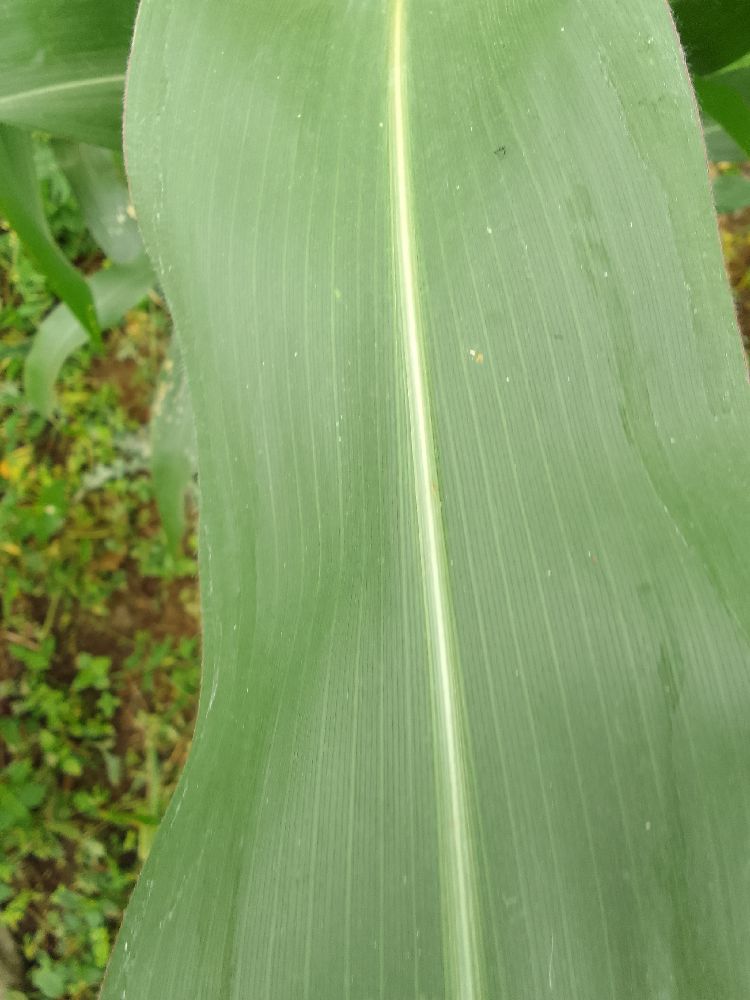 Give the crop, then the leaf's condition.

maize, healthy
